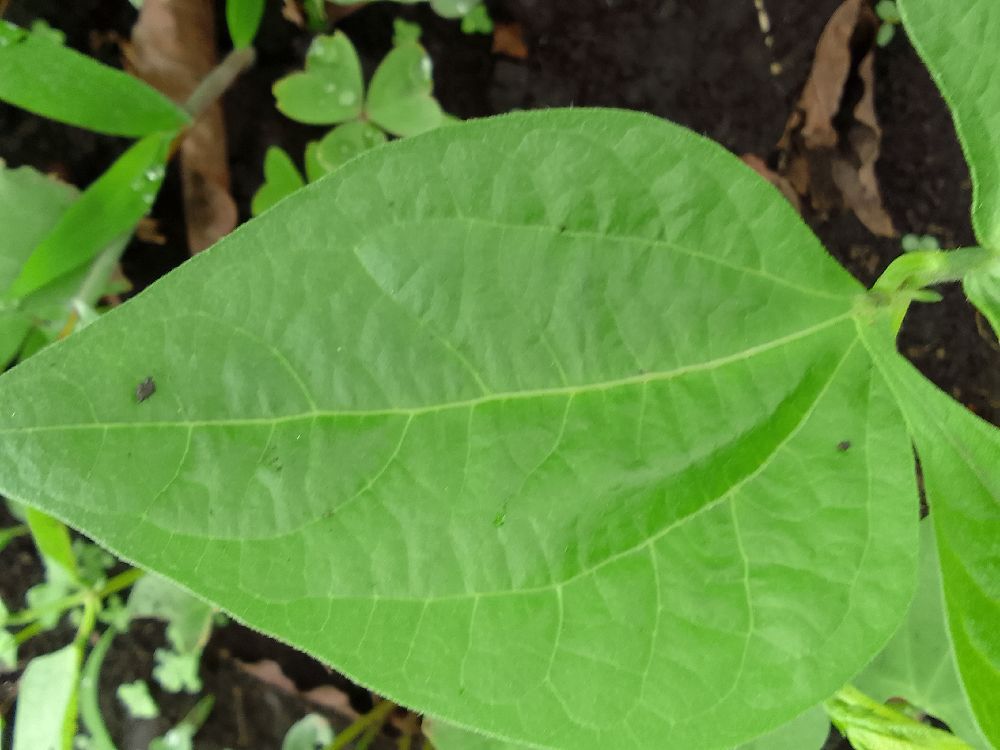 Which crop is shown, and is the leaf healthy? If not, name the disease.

common bean, healthy
